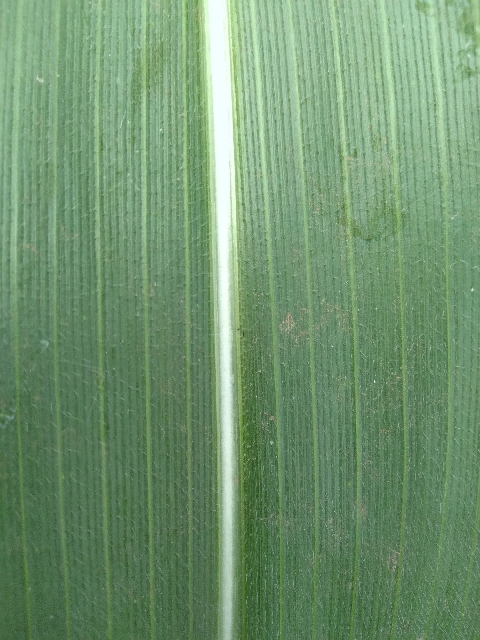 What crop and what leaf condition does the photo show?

maize, healthy
